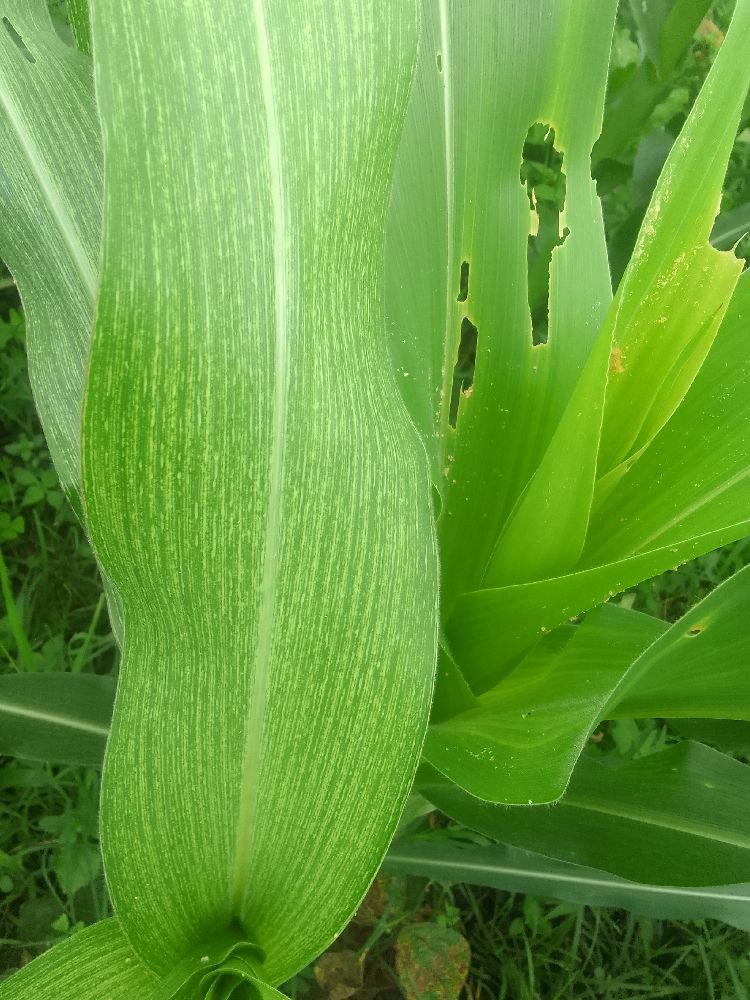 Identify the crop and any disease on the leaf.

maize, maize streak virus
